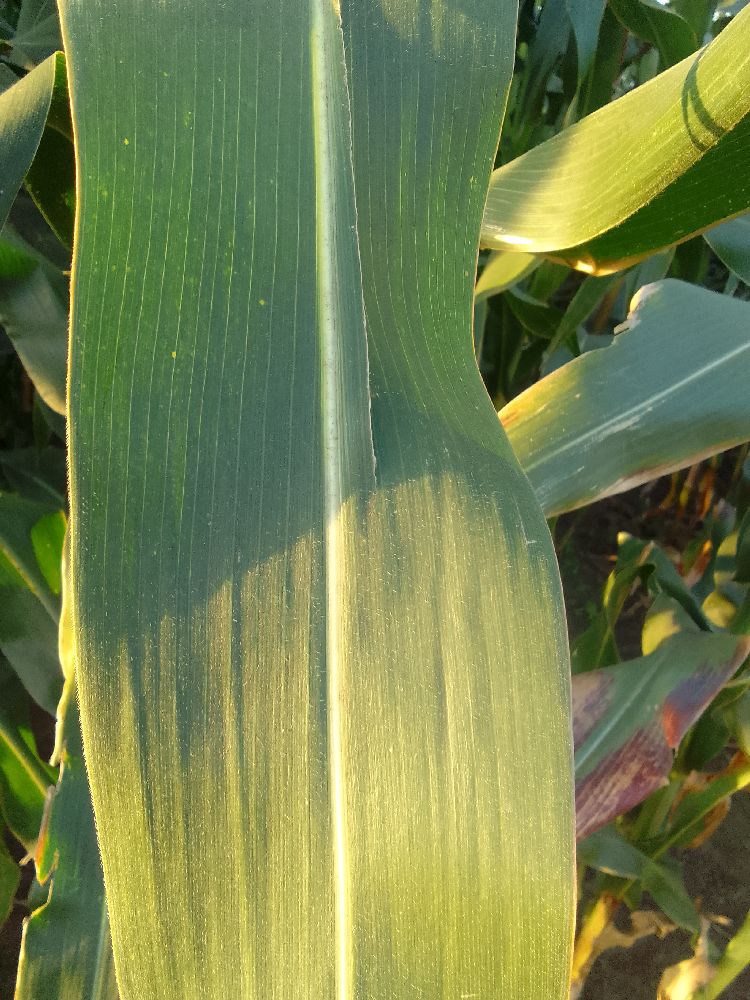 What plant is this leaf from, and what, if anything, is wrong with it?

maize, healthy
